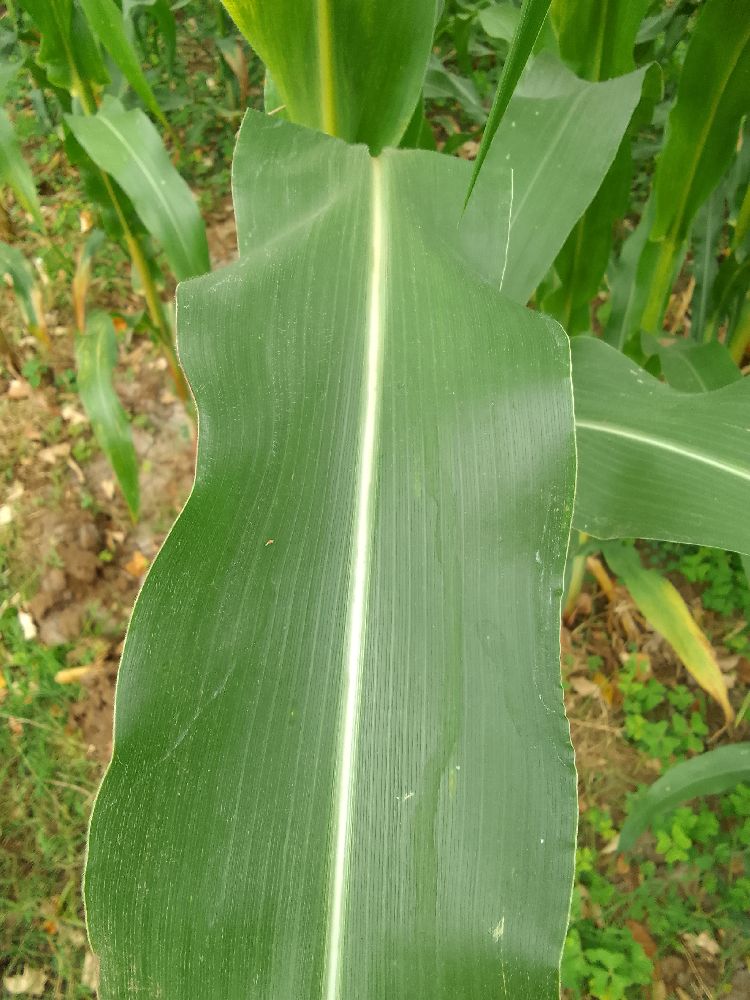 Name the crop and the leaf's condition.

maize, healthy
